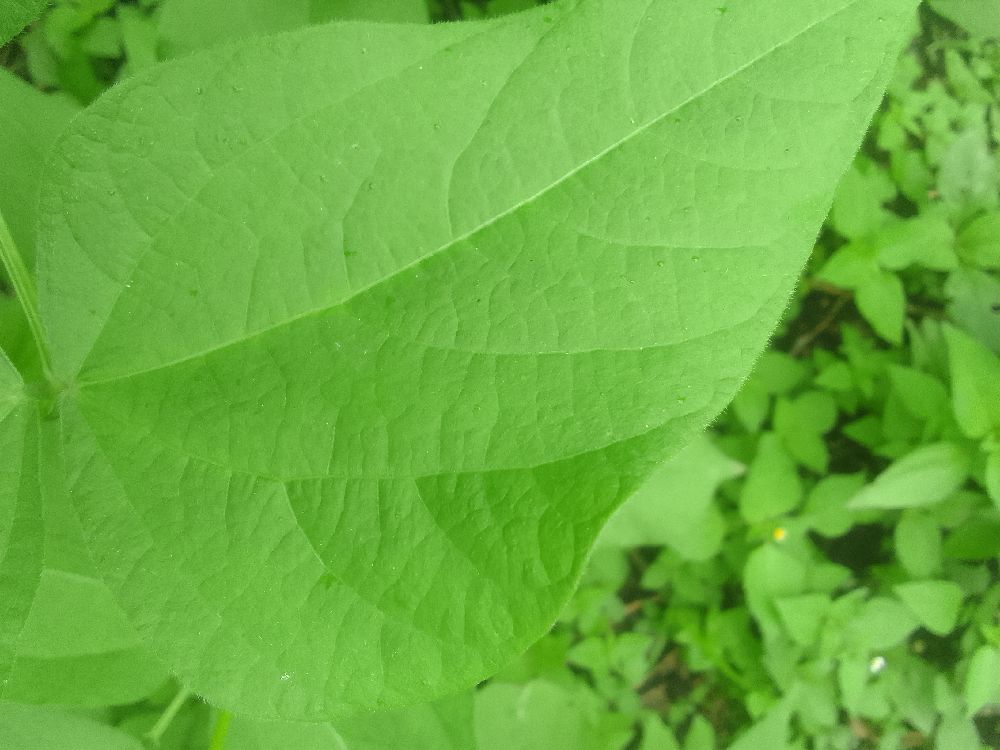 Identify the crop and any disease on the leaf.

common bean, healthy
